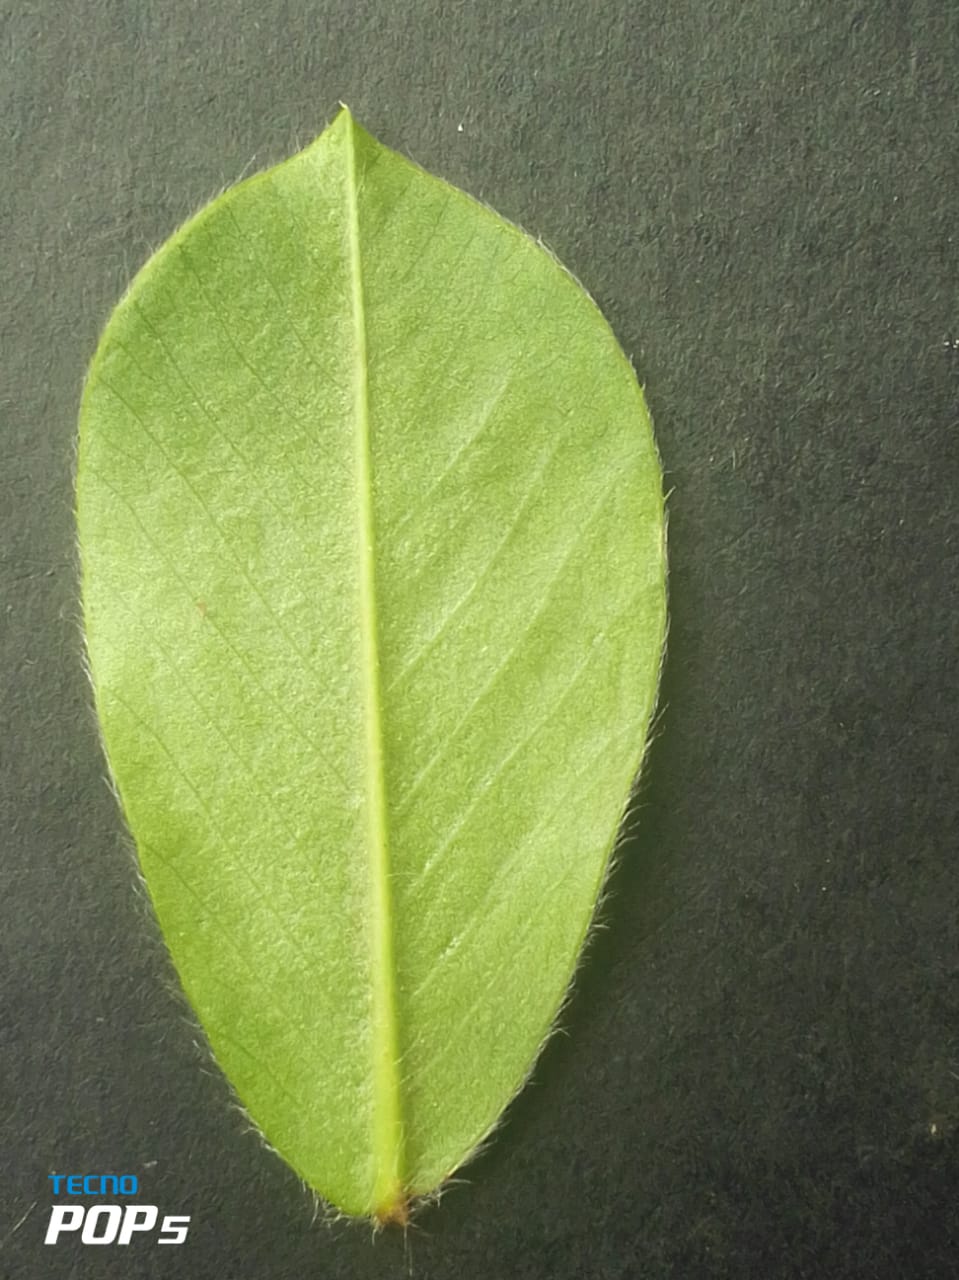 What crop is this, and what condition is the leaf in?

peanut, healthy leaves
